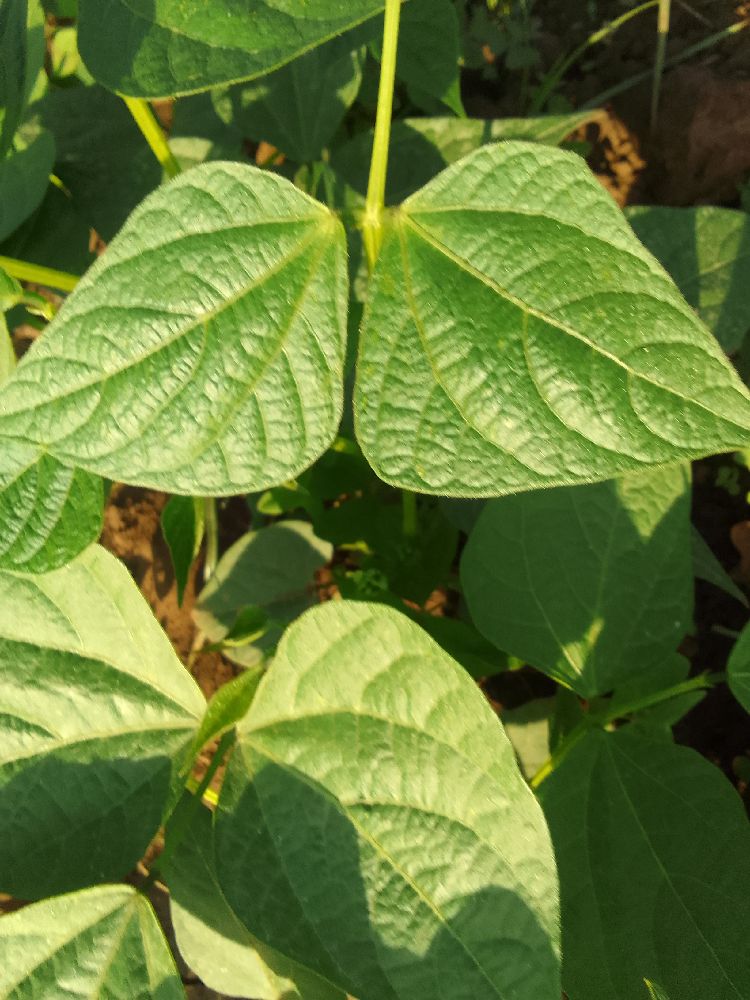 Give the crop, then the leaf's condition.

common bean, healthy
